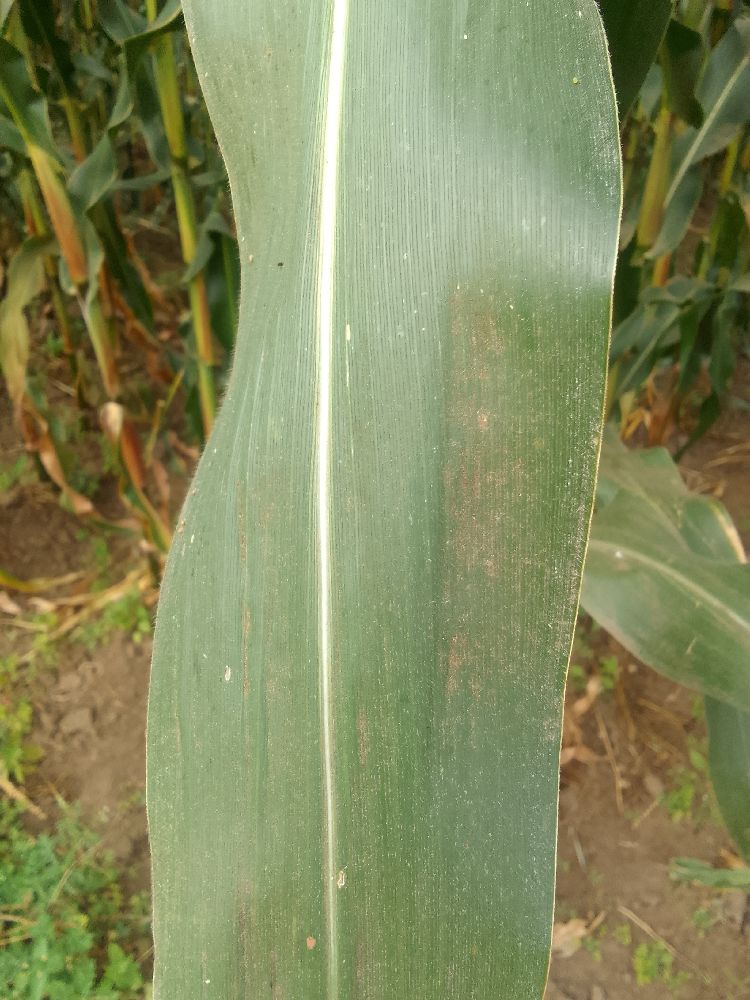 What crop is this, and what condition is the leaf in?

maize, healthy
